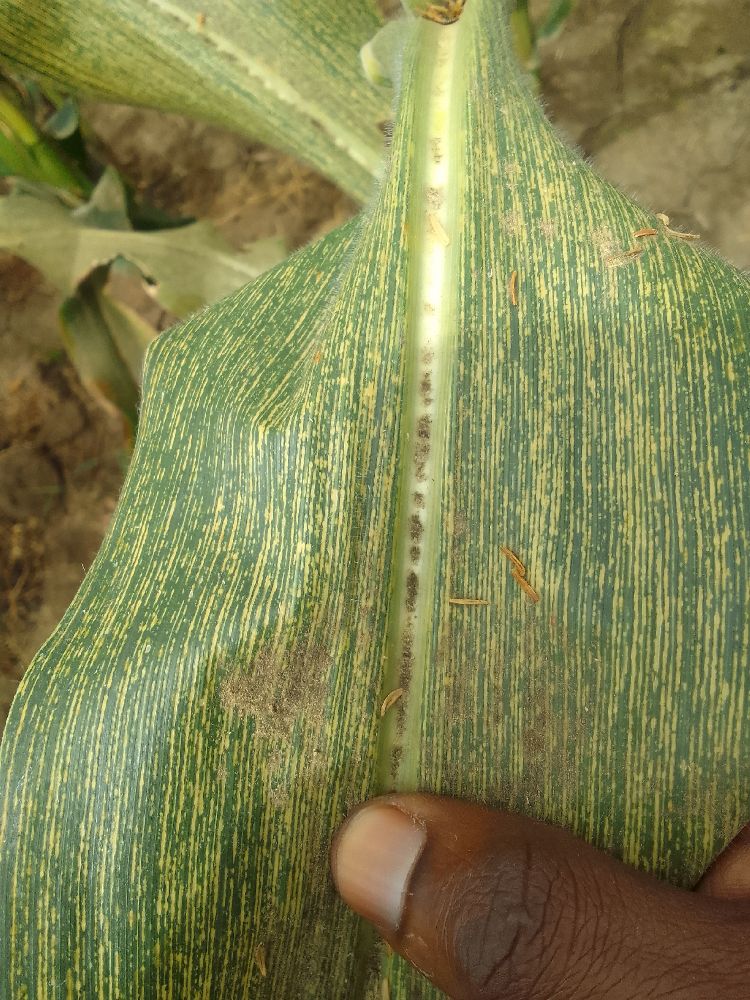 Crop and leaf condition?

maize, maize streak virus
